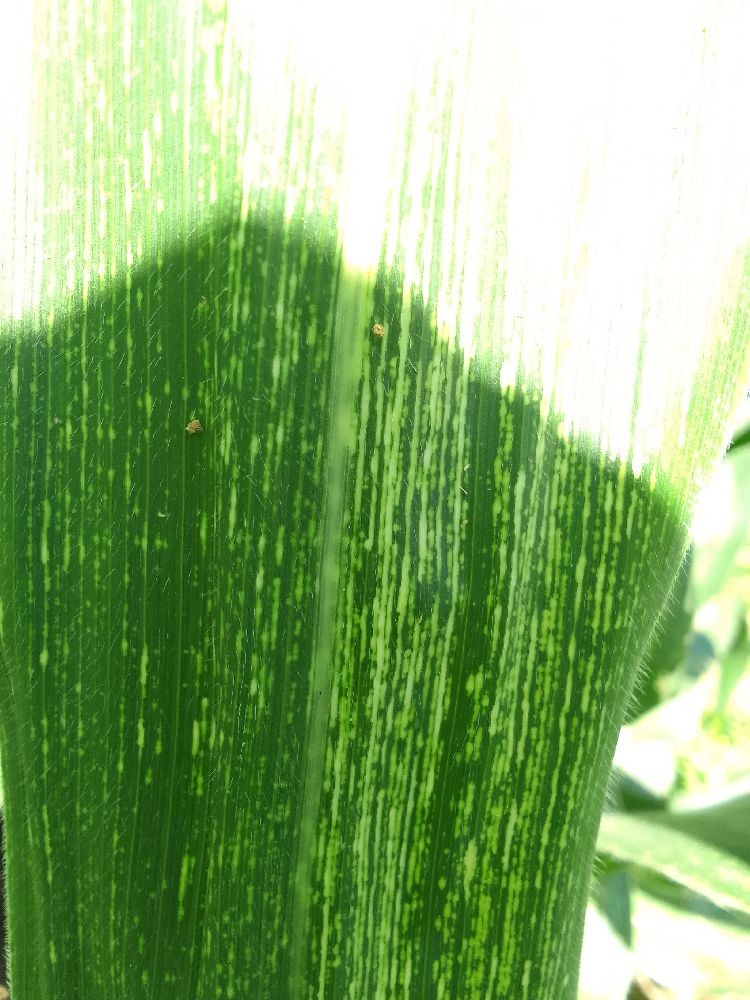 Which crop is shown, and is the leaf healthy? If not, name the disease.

maize, maize streak virus
